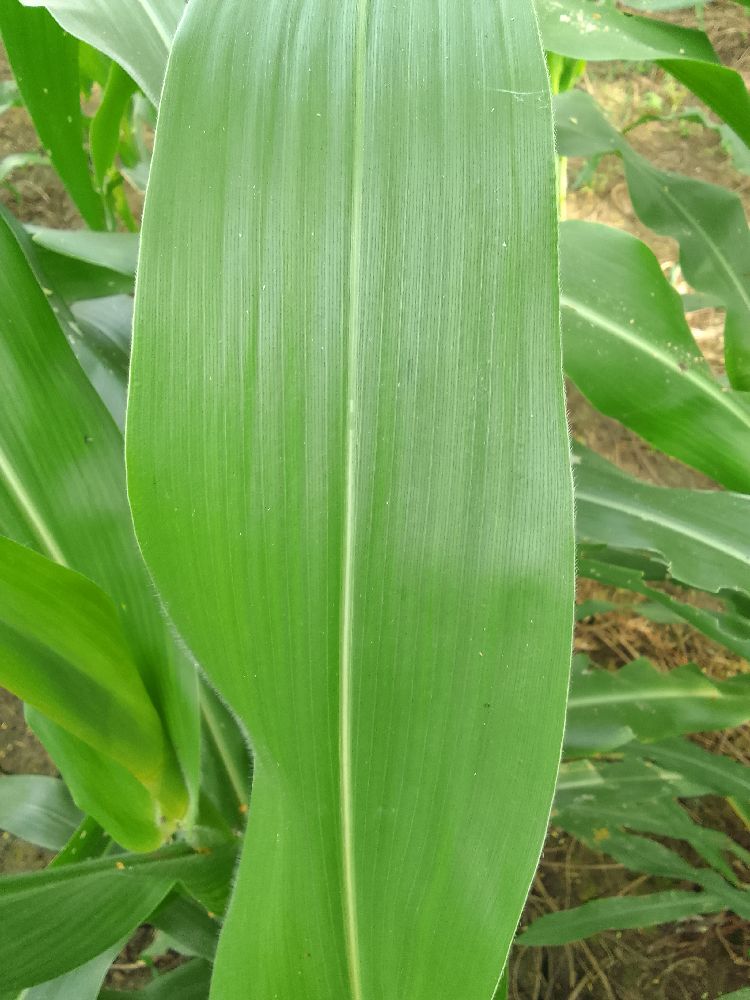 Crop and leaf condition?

maize, healthy
